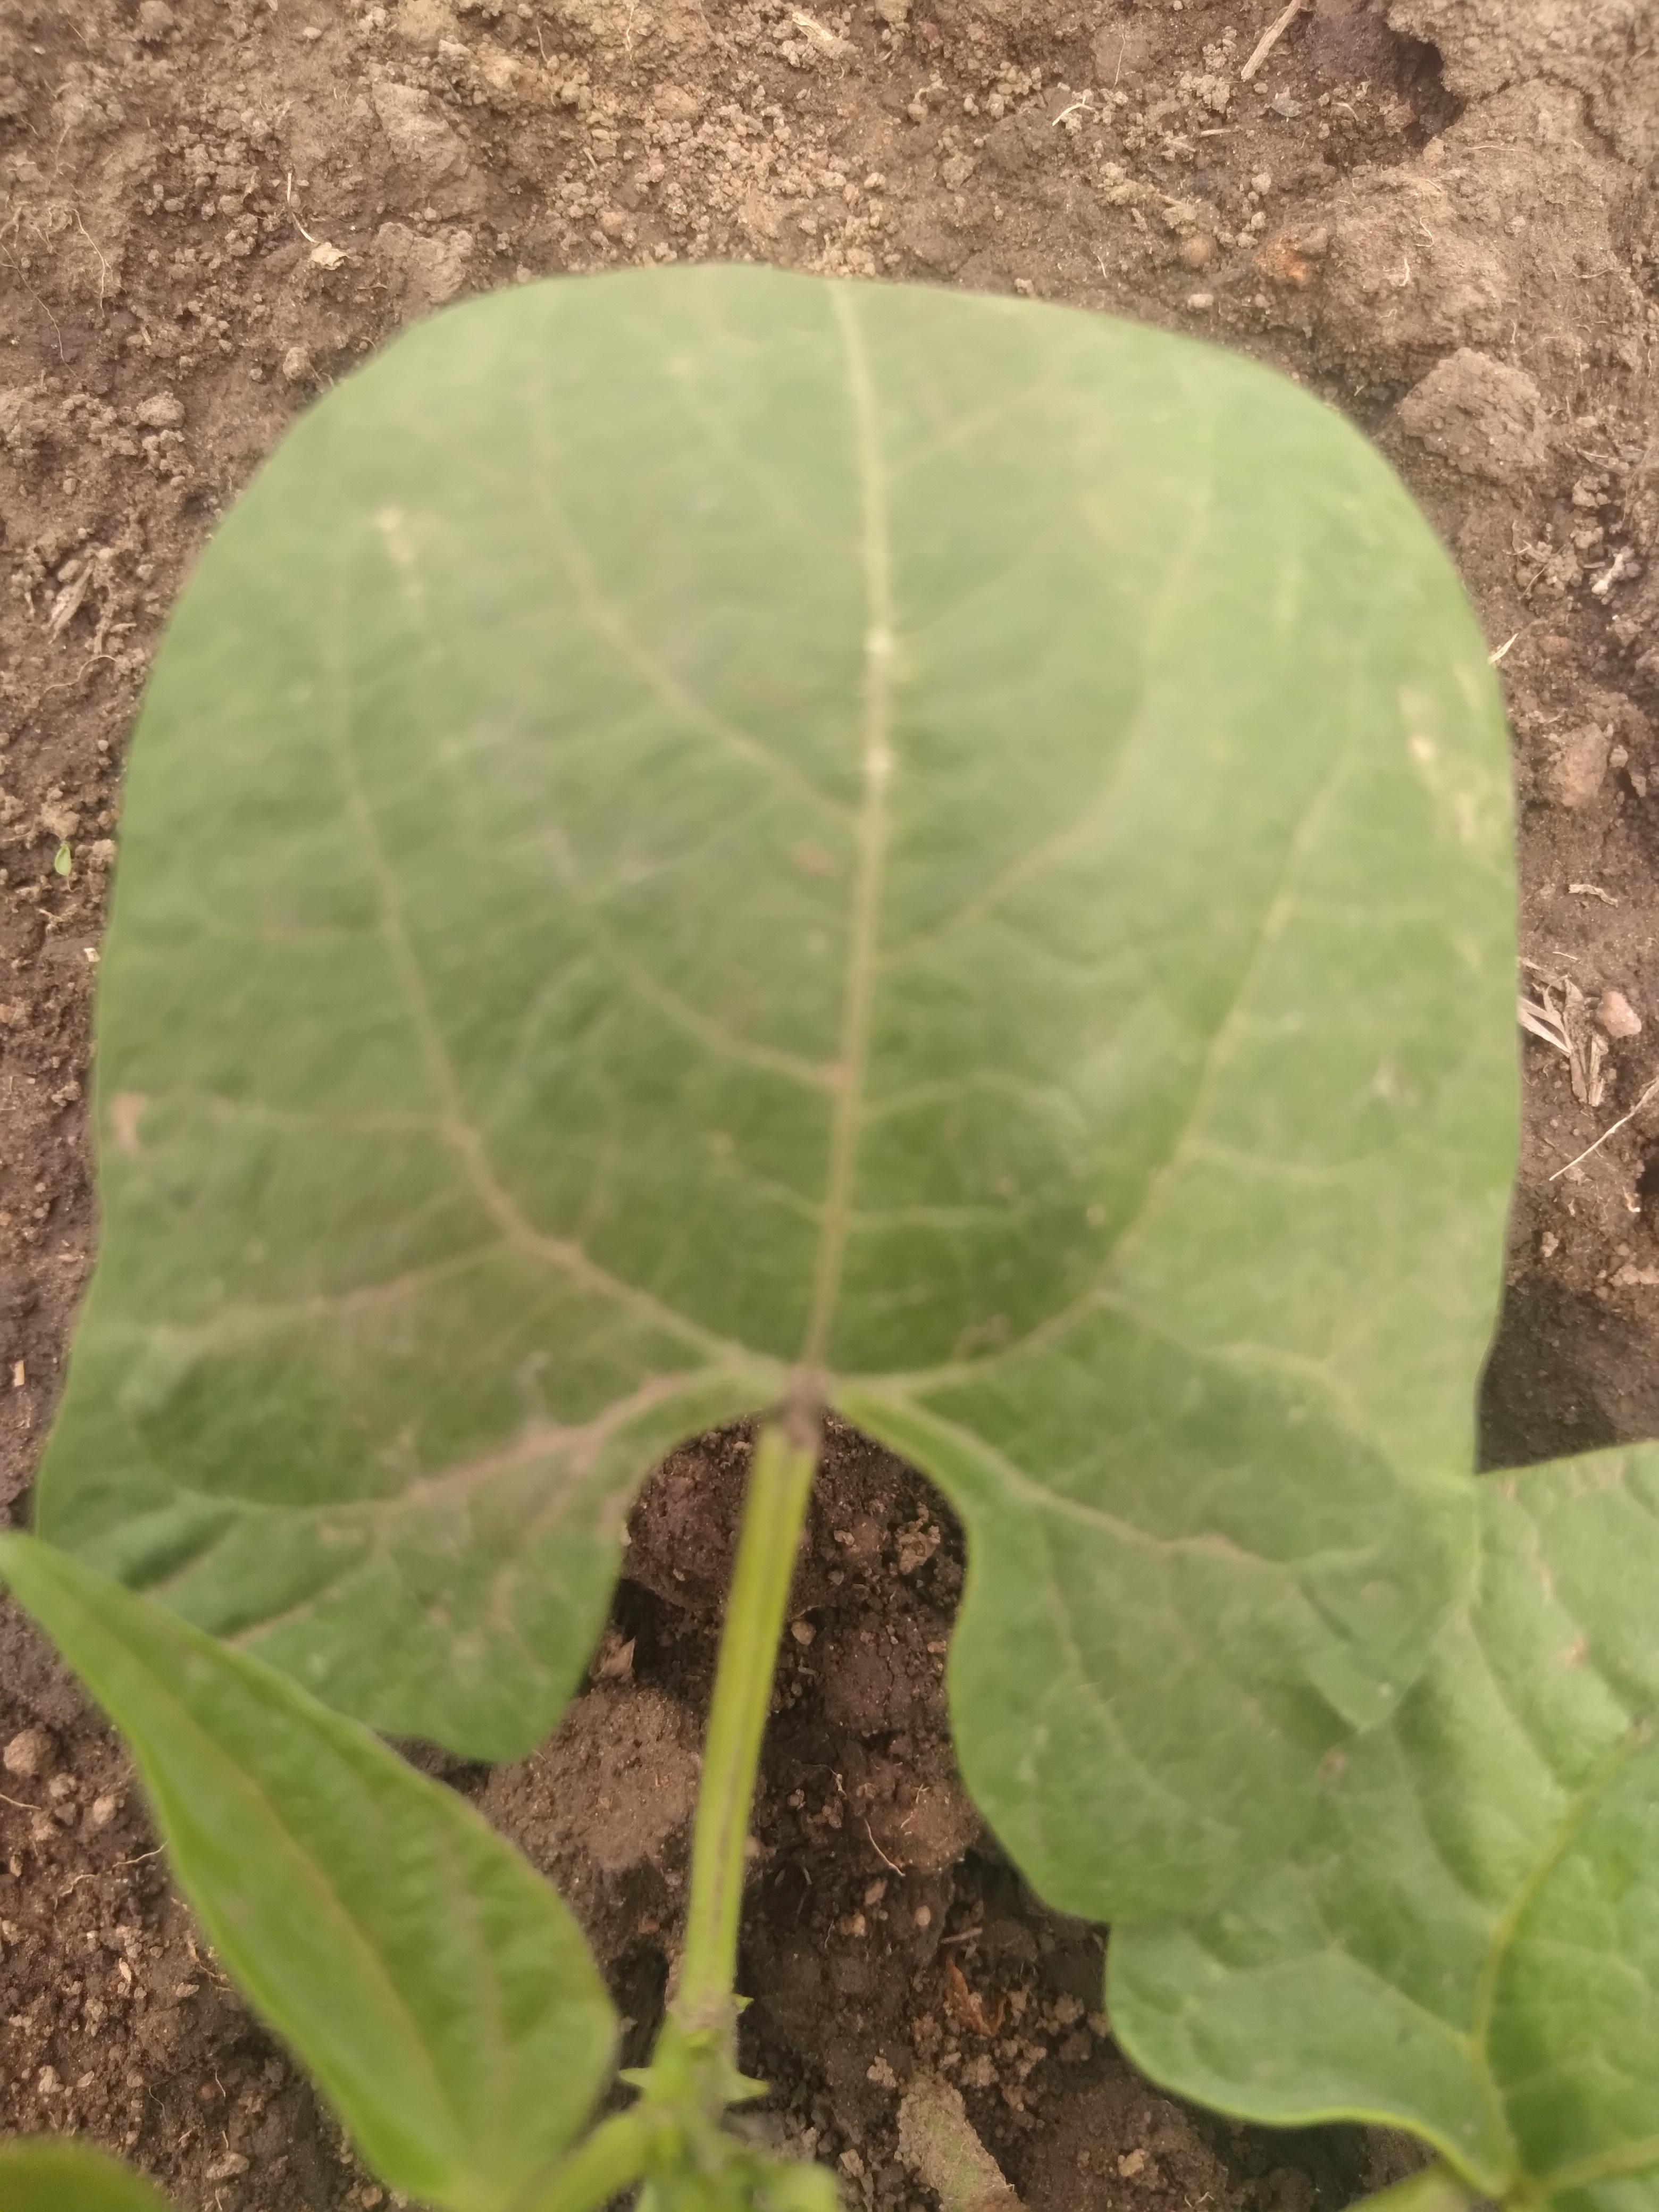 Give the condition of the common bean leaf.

healthy
